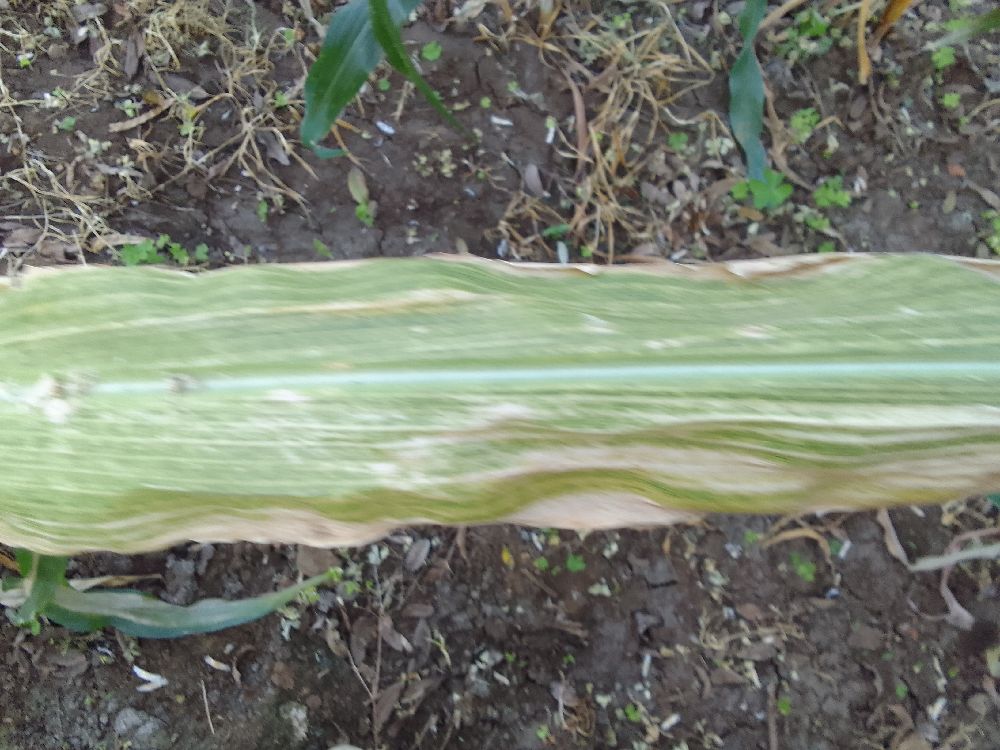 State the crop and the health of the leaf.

maize, maize lethal necrosis
